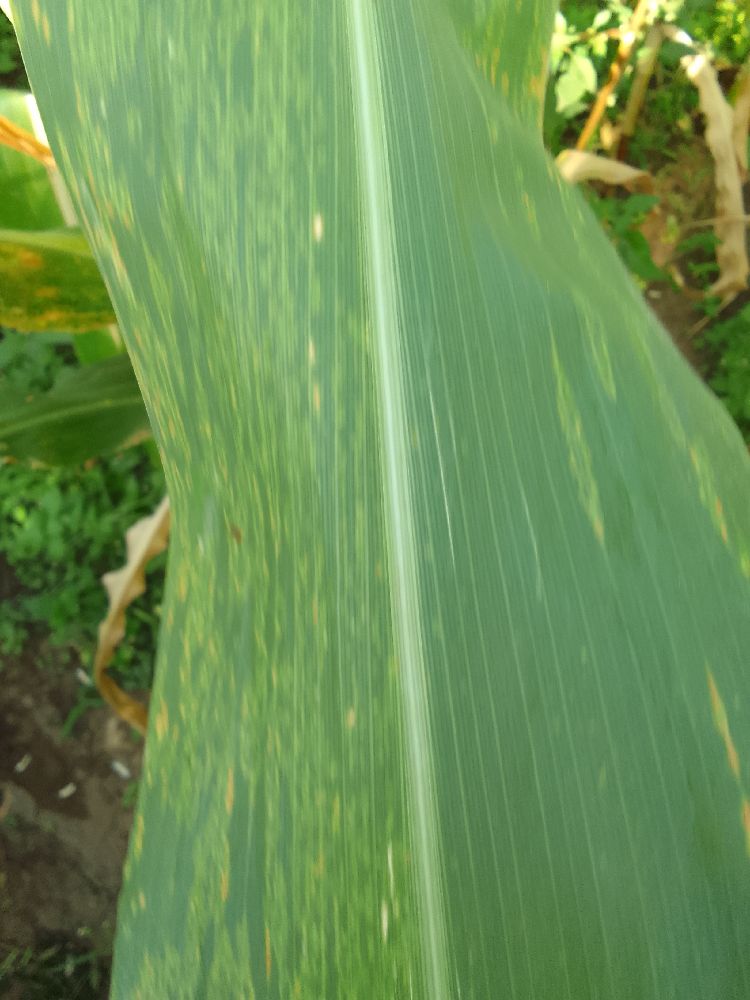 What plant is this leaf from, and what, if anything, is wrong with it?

maize, maize lethal necrosis
